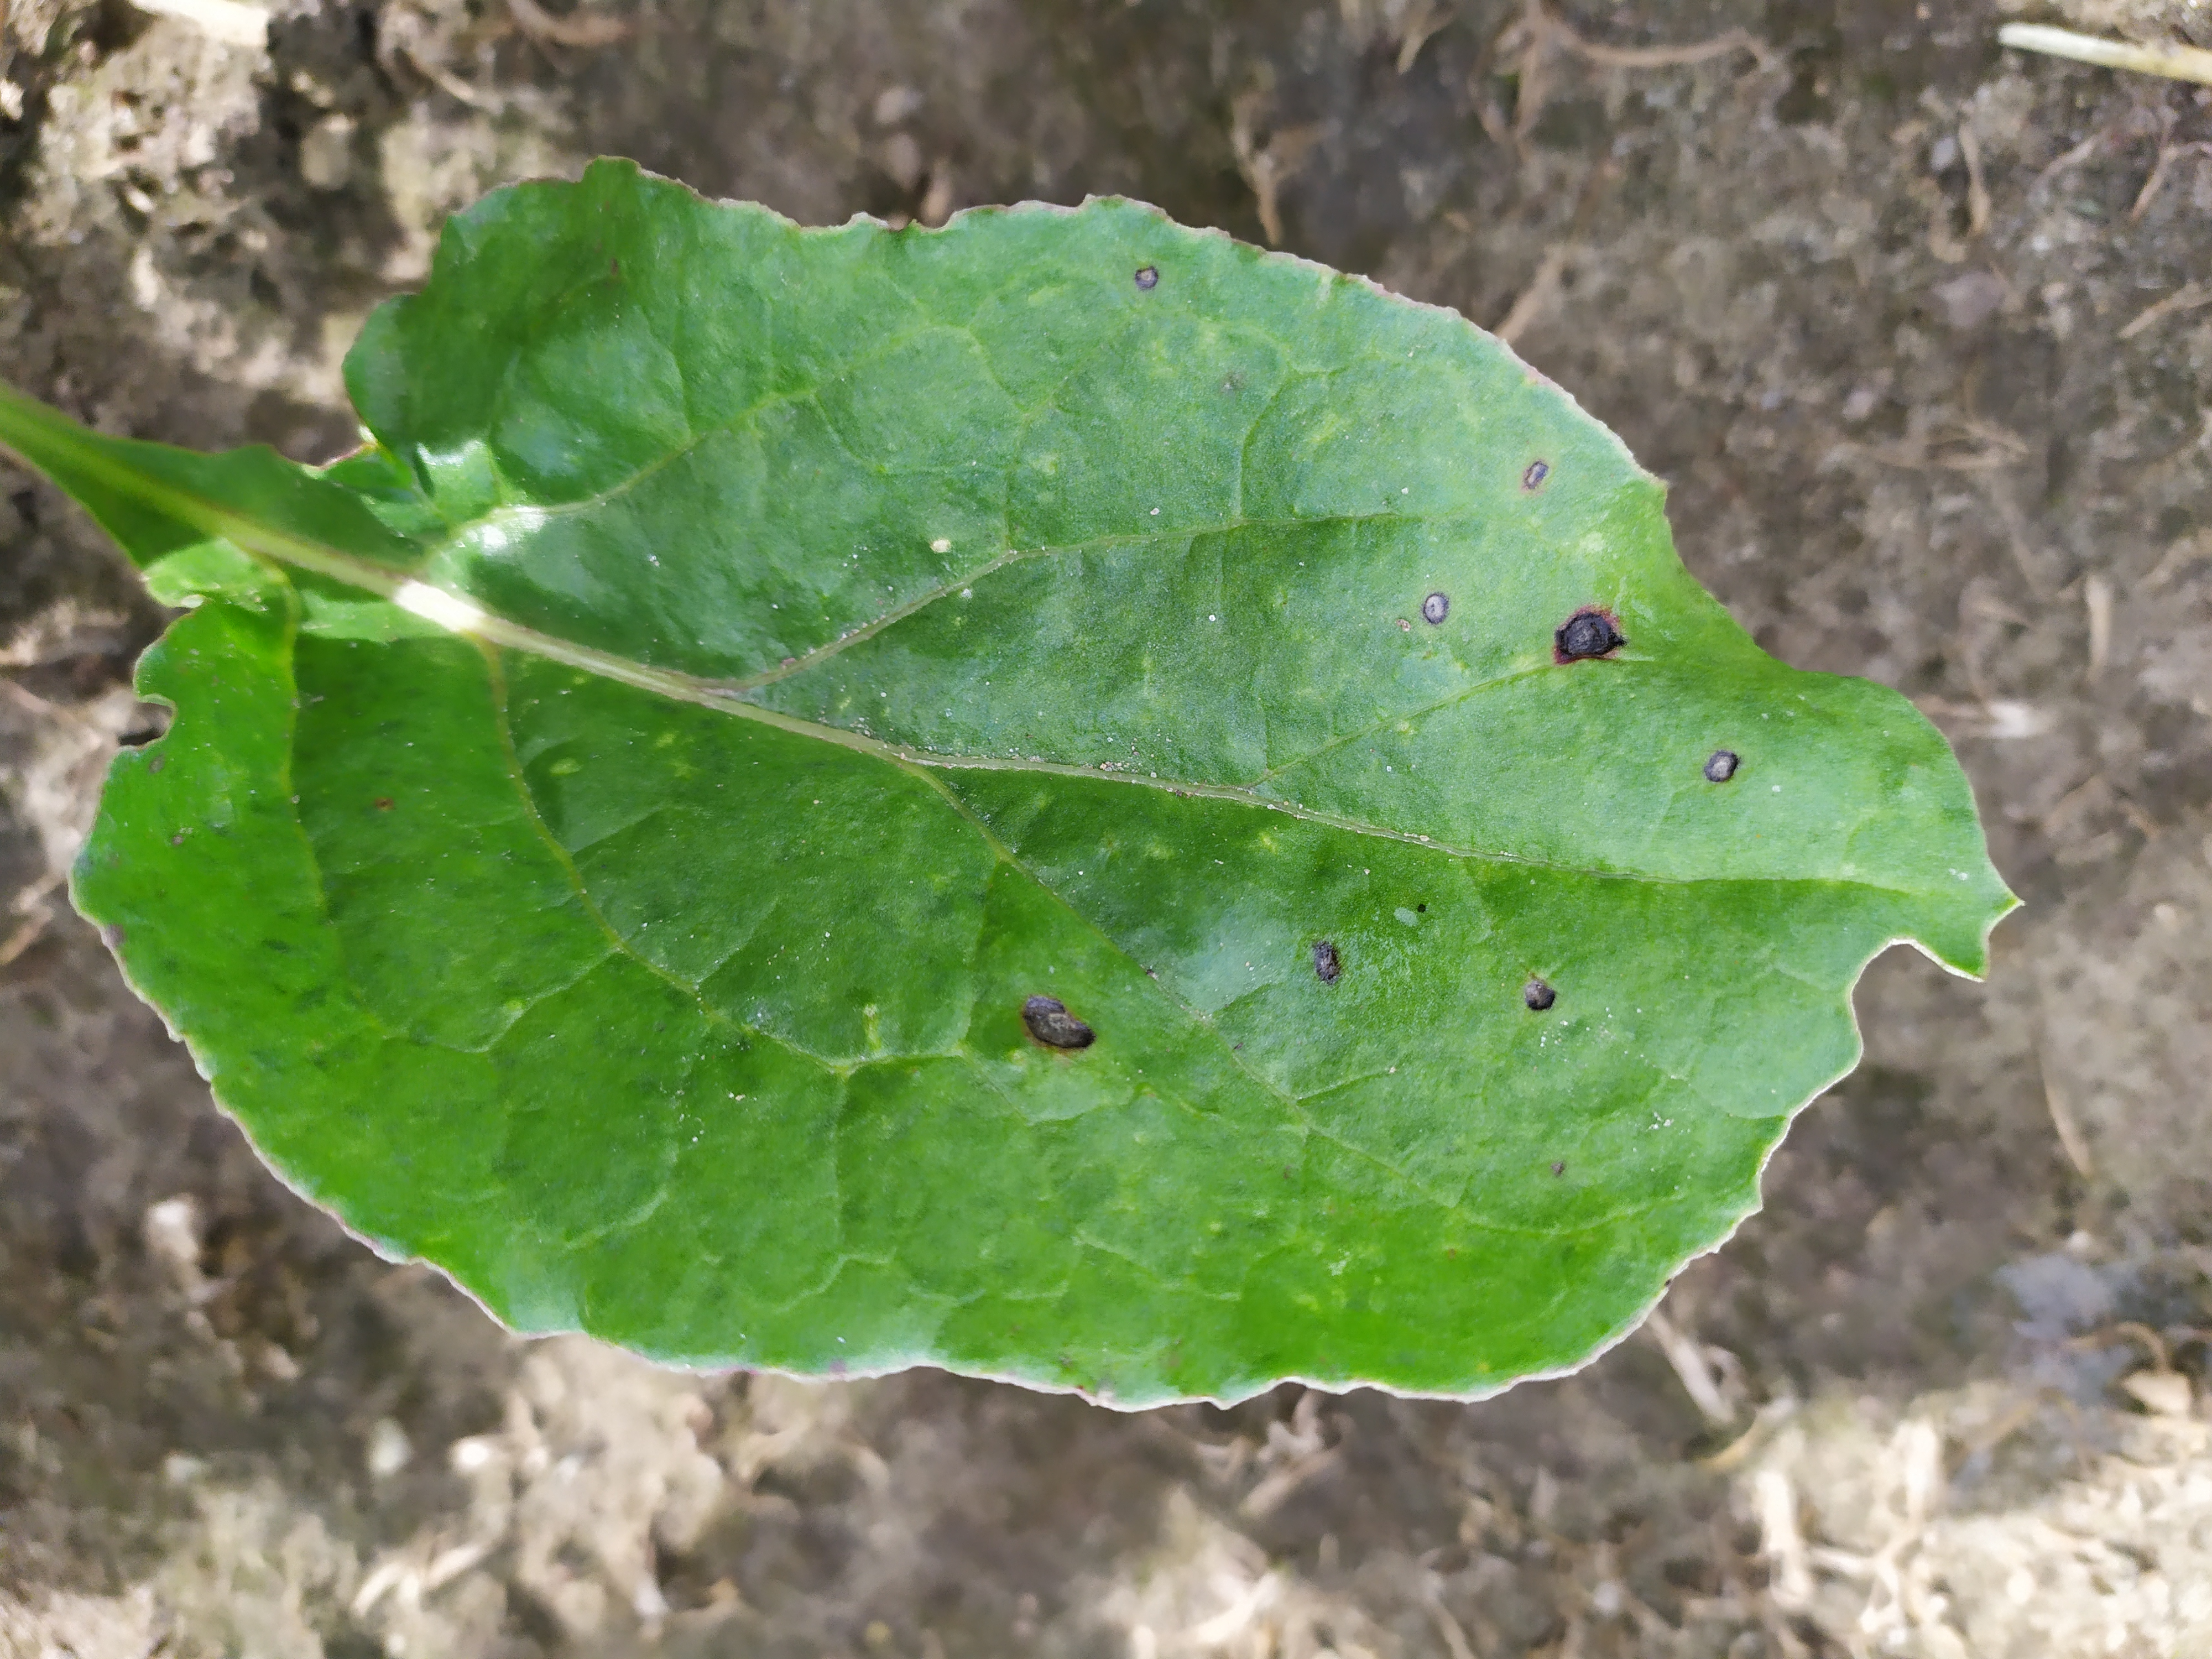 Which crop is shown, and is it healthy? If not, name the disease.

beet, cercospora
